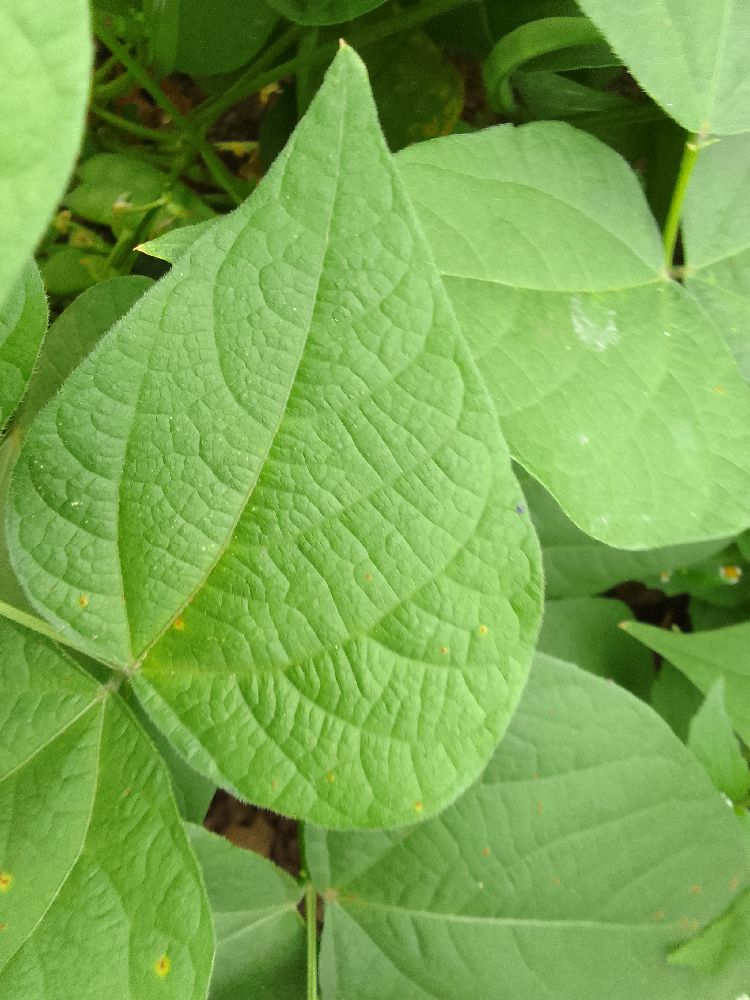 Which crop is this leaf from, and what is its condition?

common bean, healthy
